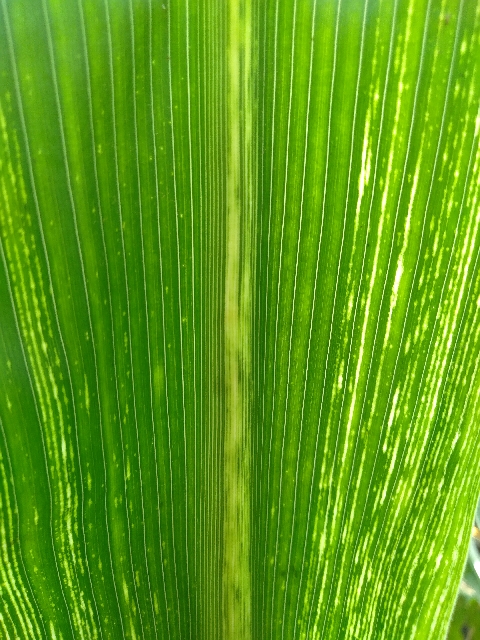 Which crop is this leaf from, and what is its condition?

maize, maize streak virus
